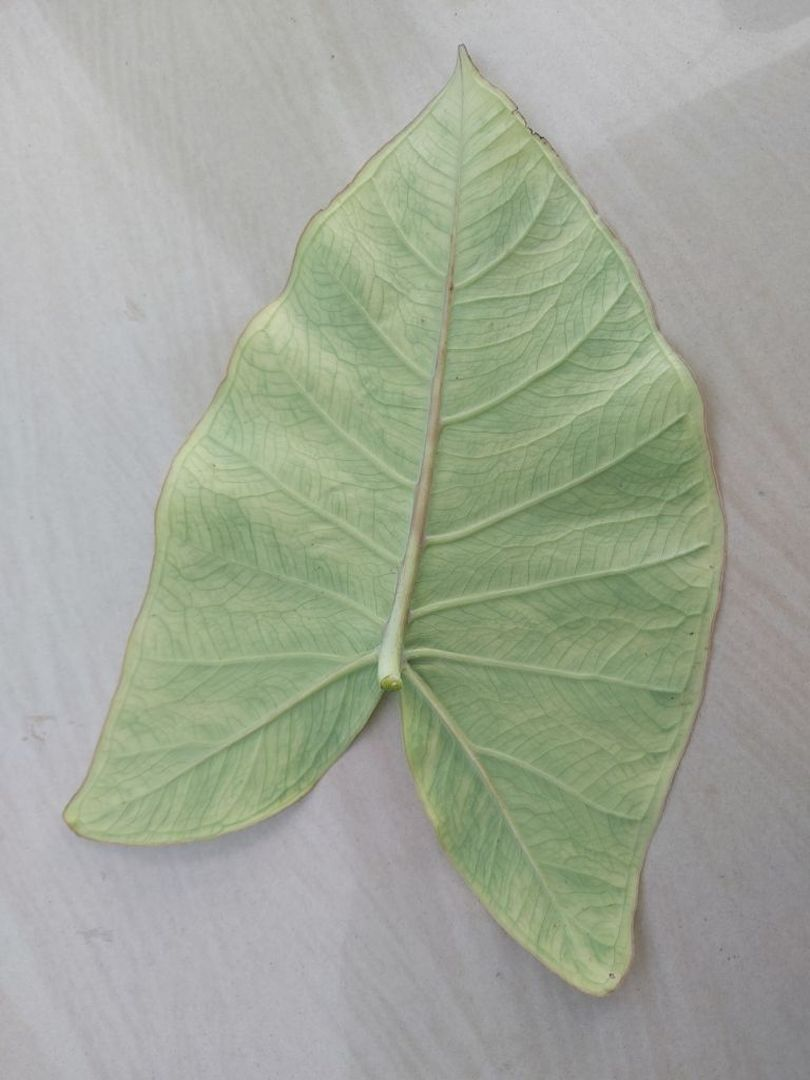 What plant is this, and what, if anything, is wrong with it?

taro, mosaic
